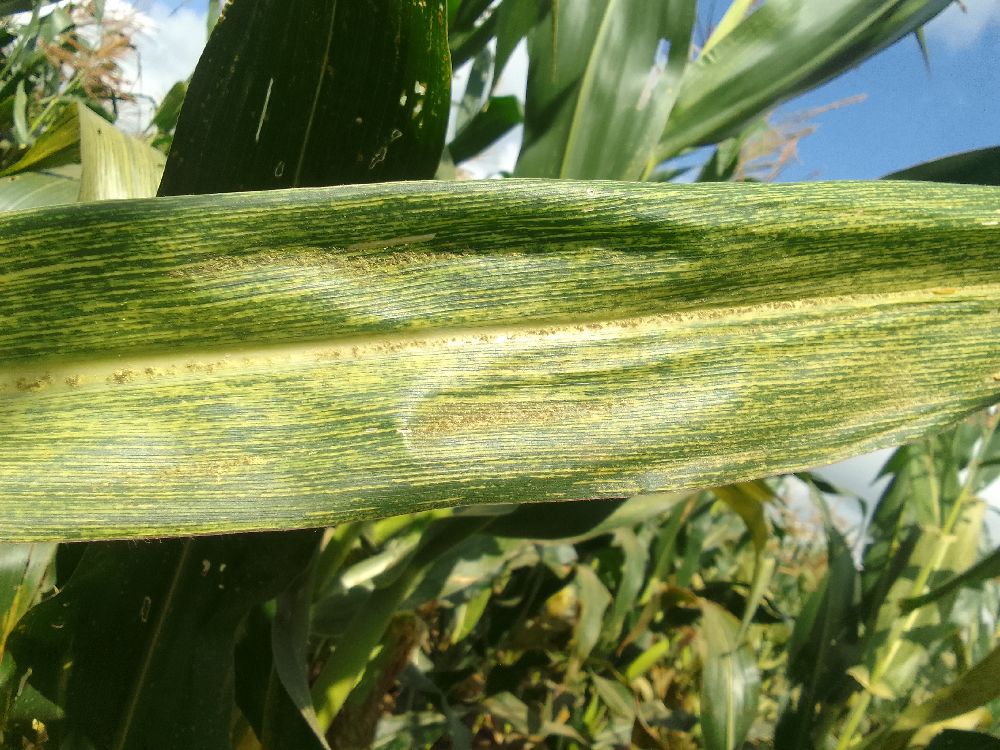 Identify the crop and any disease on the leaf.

maize, maize streak virus
